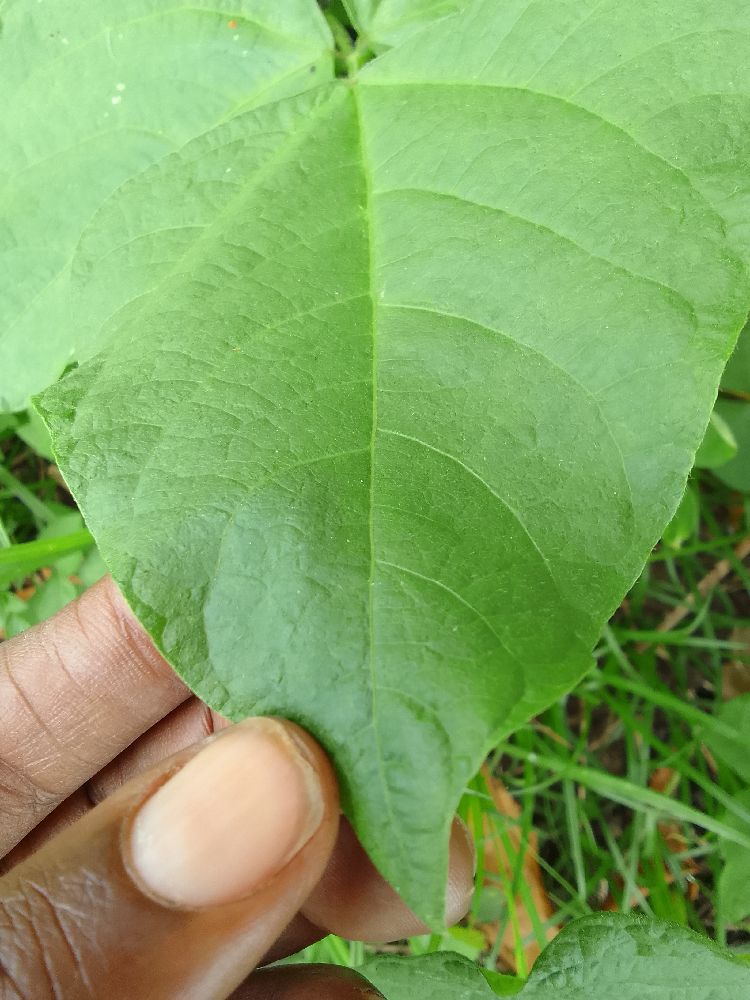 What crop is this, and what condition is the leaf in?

common bean, healthy
